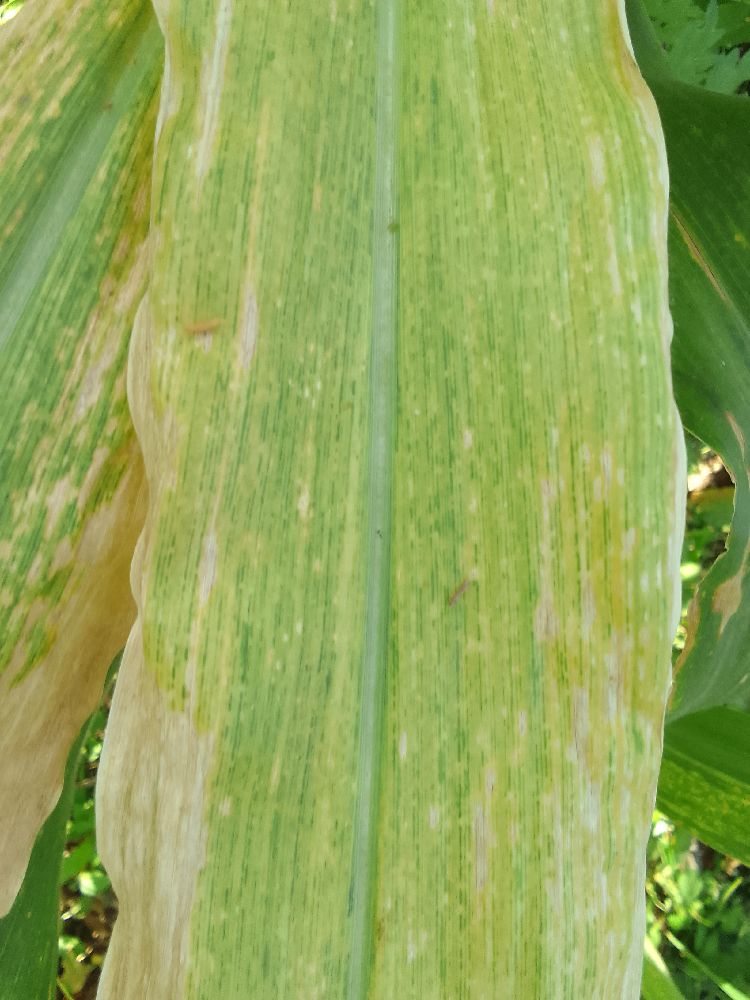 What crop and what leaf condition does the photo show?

maize, maize lethal necrosis
